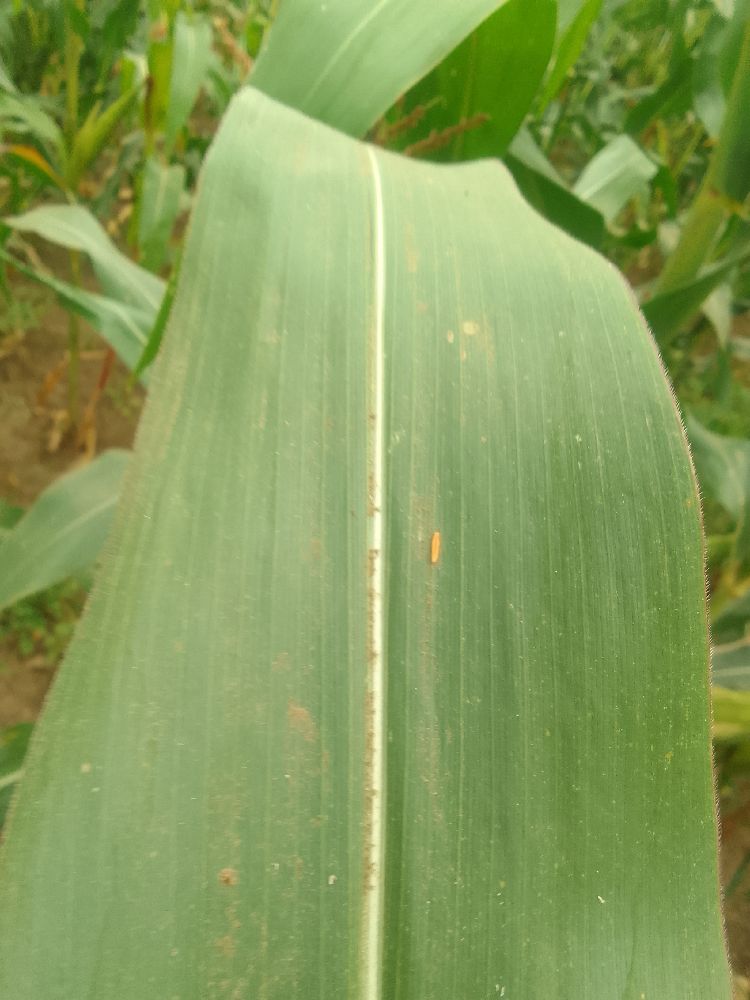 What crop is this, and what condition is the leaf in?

maize, healthy
